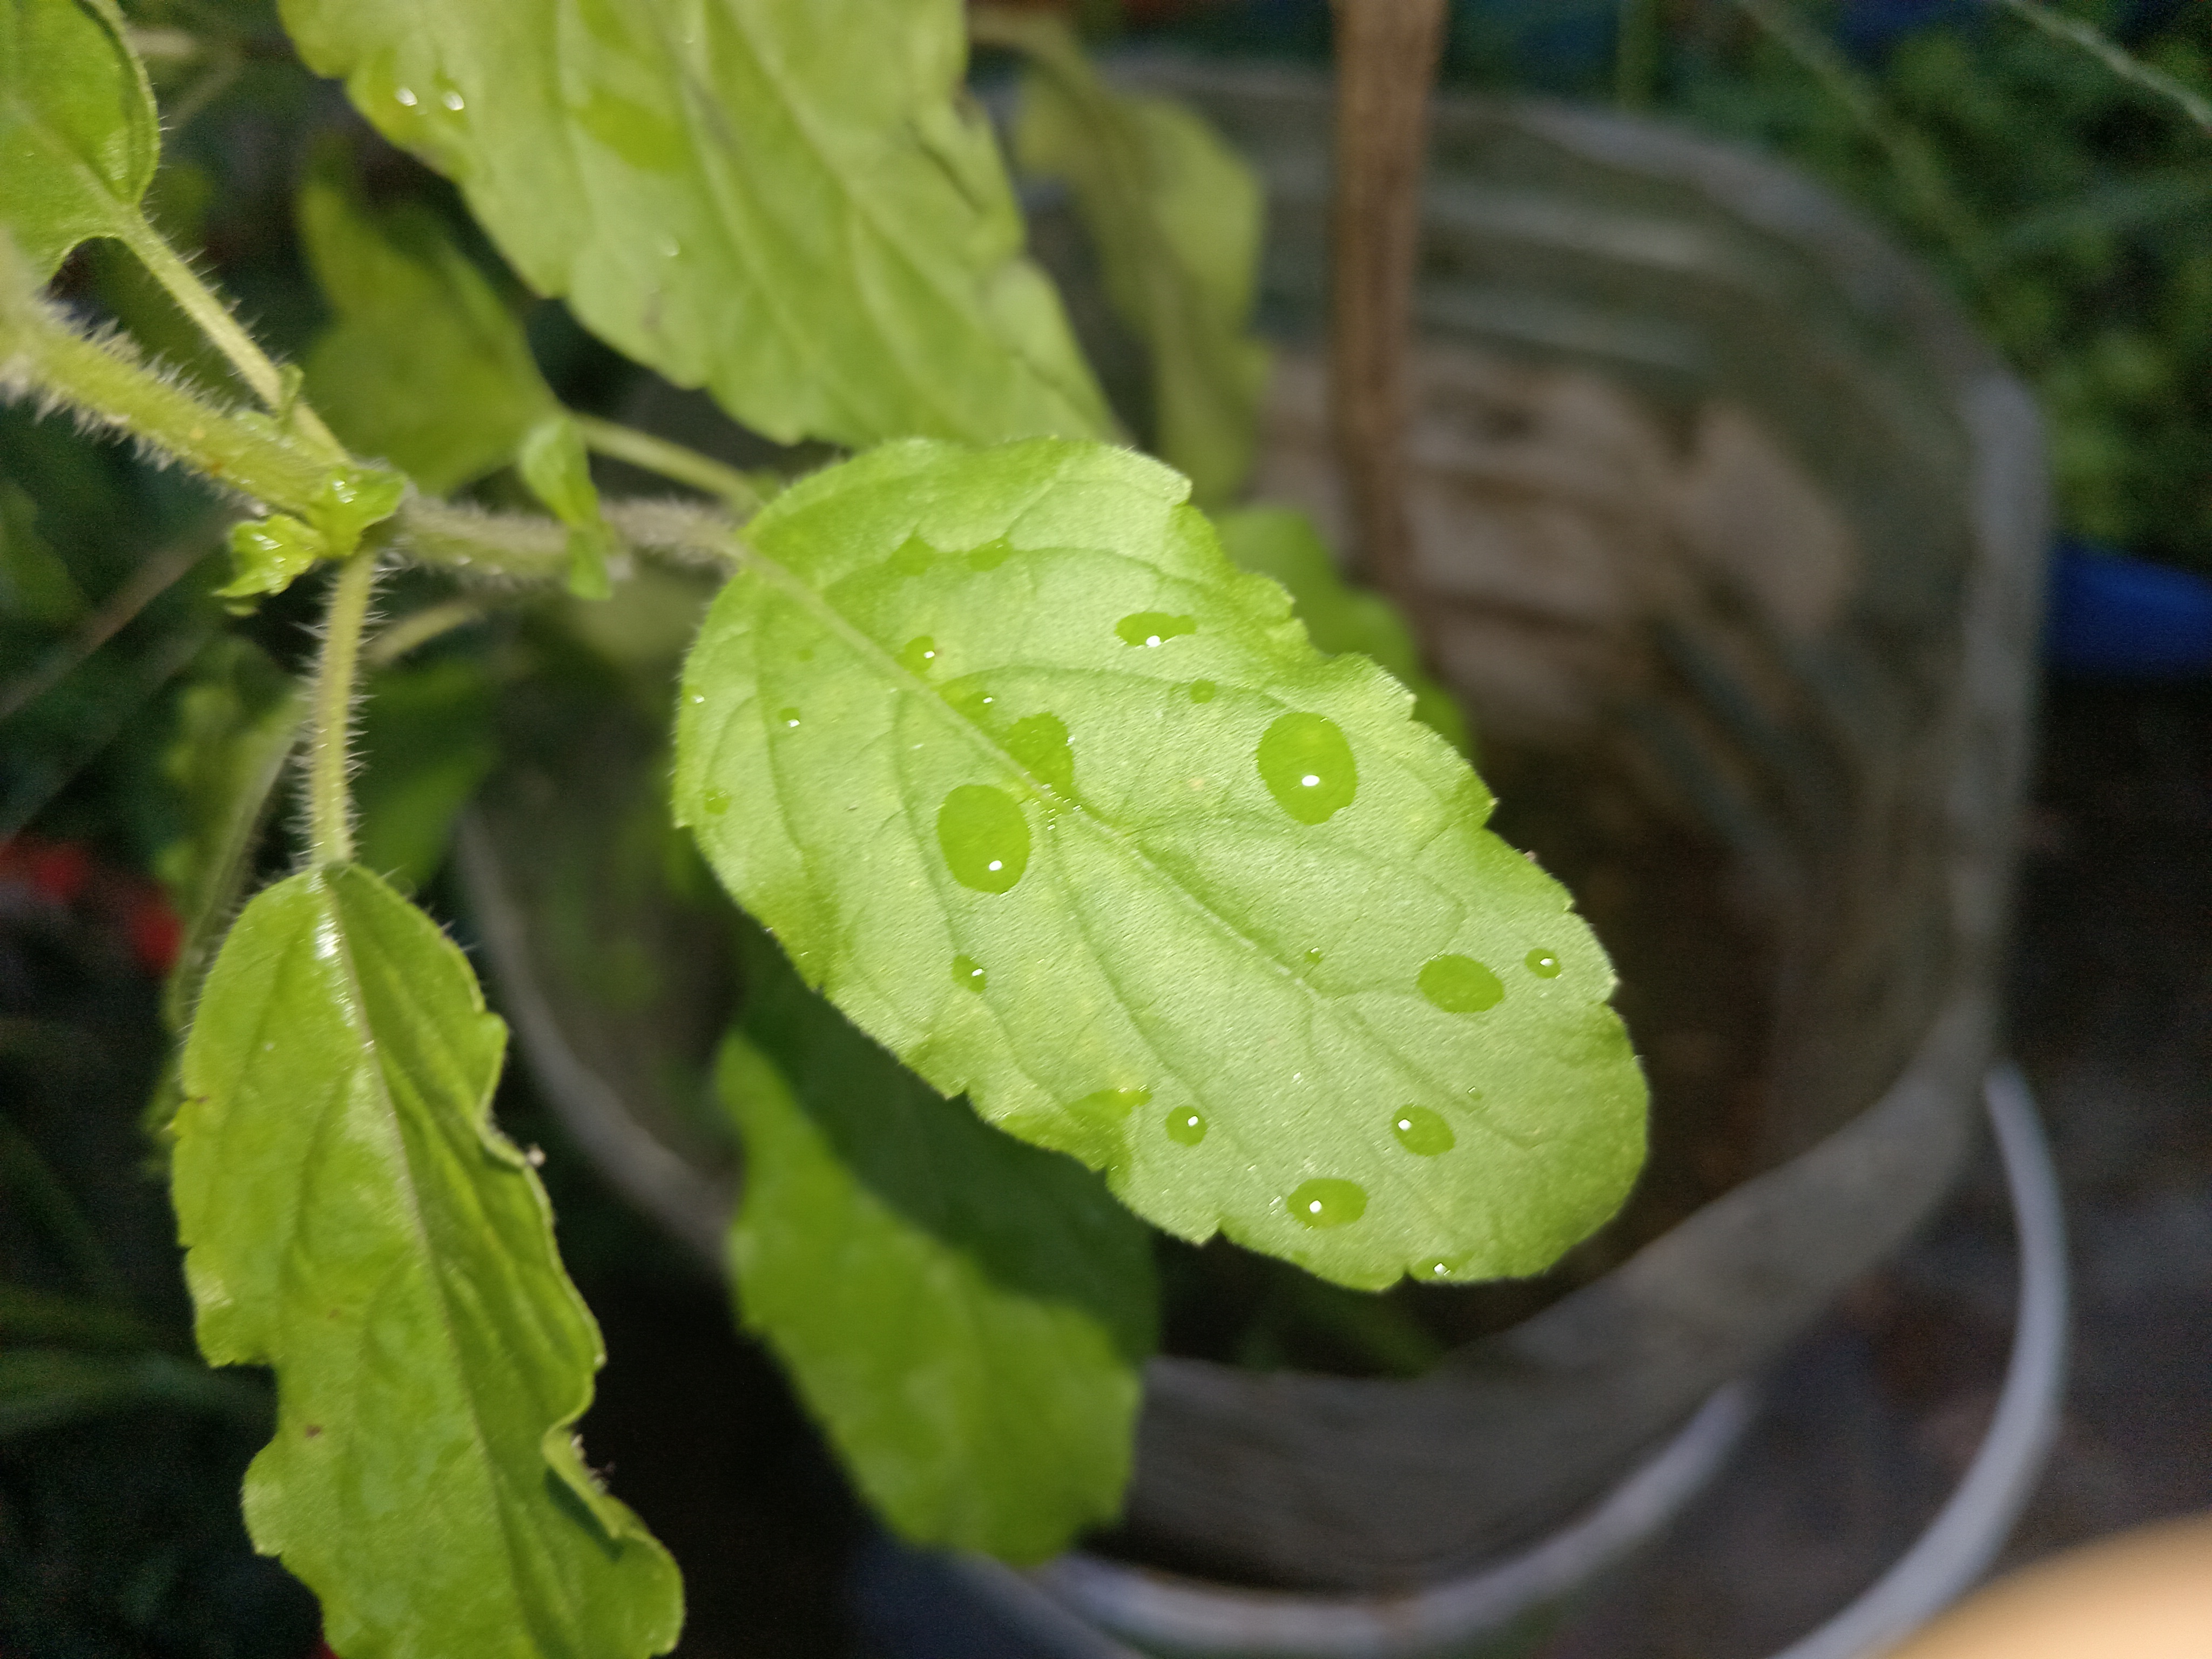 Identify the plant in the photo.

tulshi
